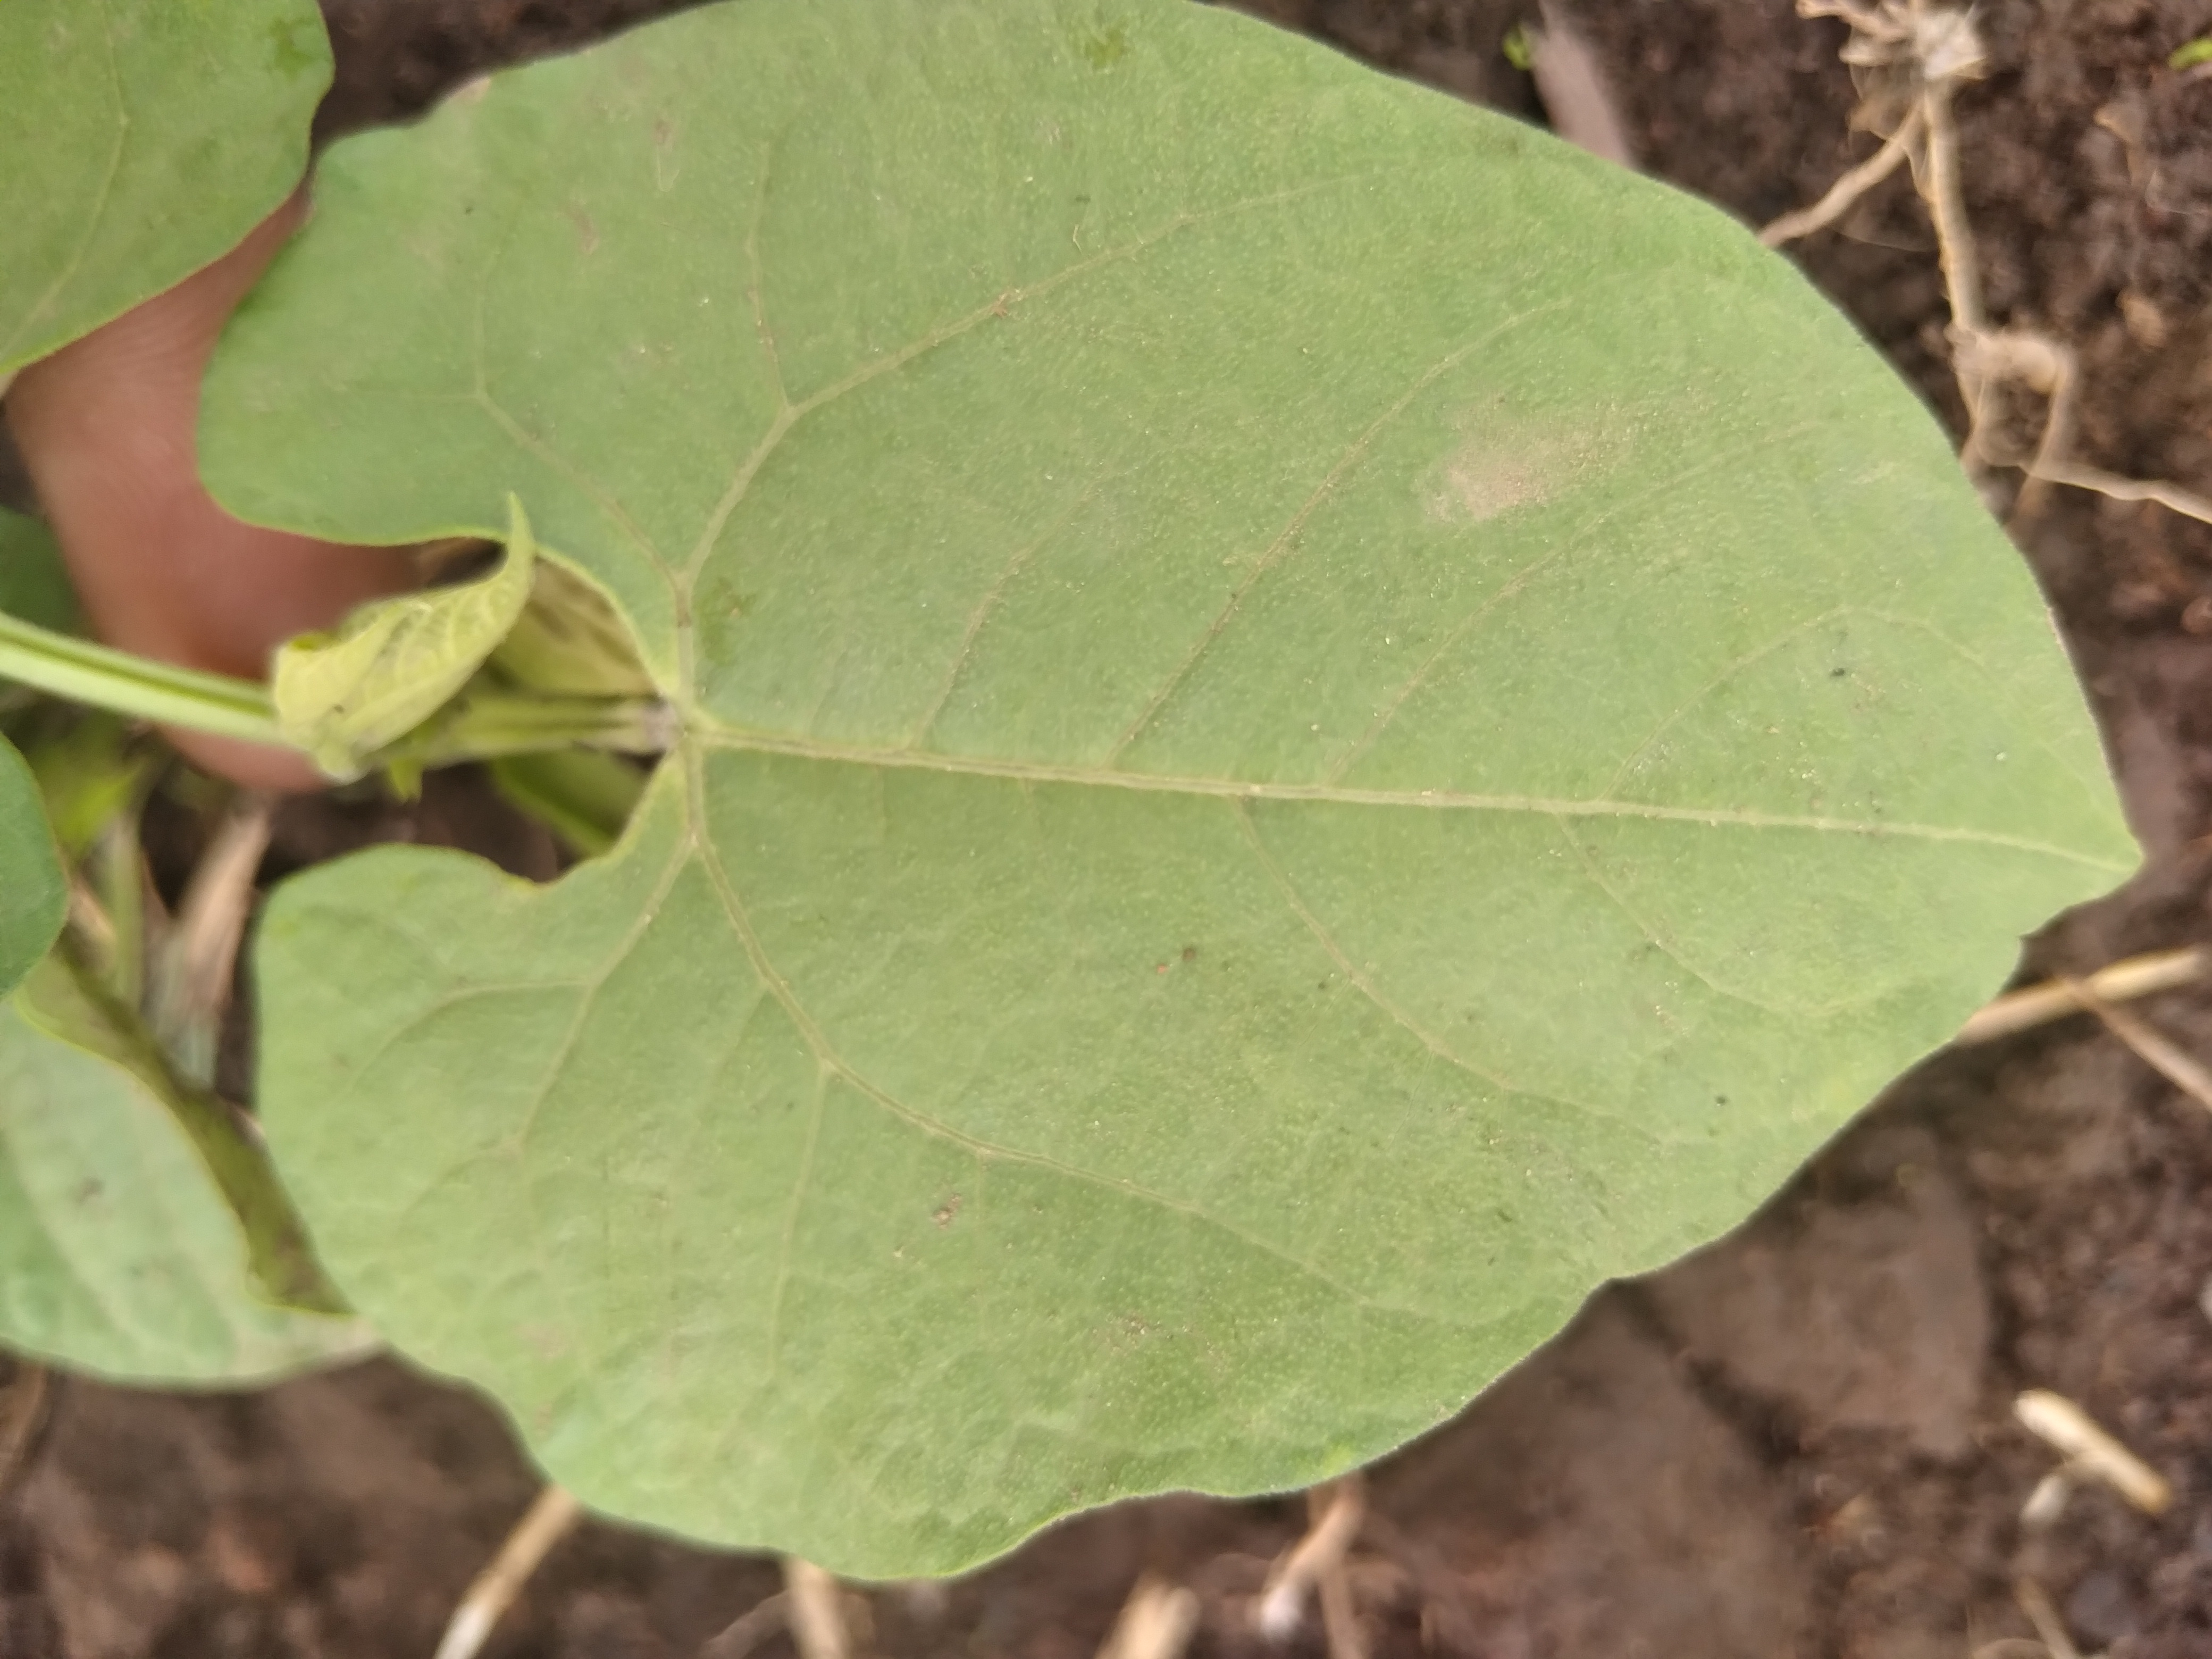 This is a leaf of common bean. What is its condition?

healthy
